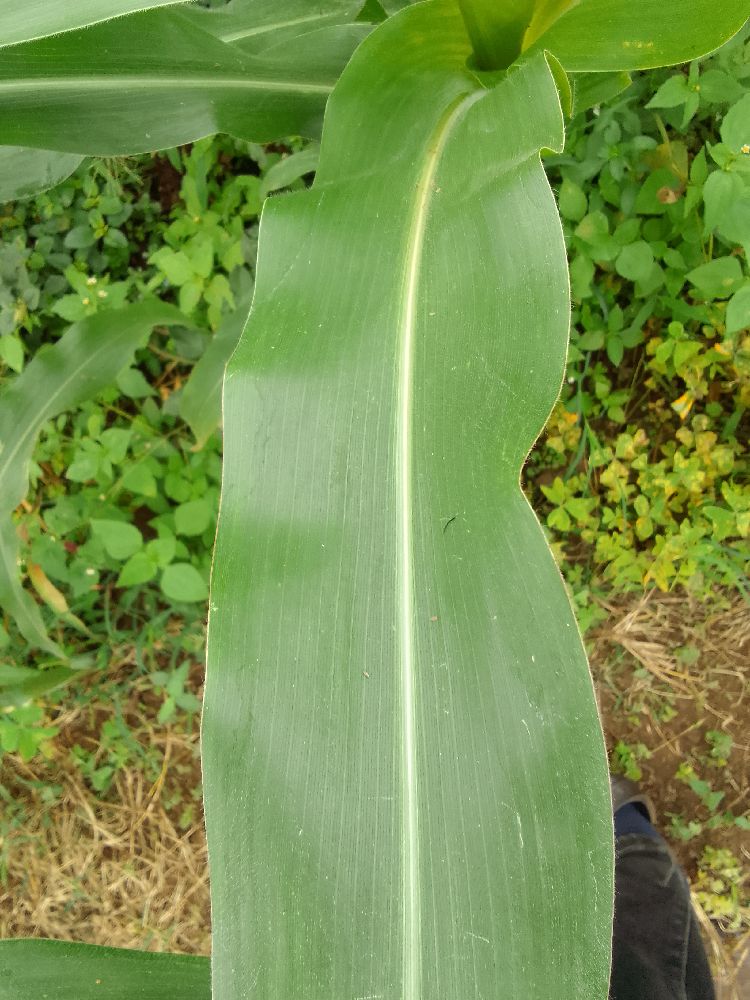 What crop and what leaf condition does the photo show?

maize, healthy
